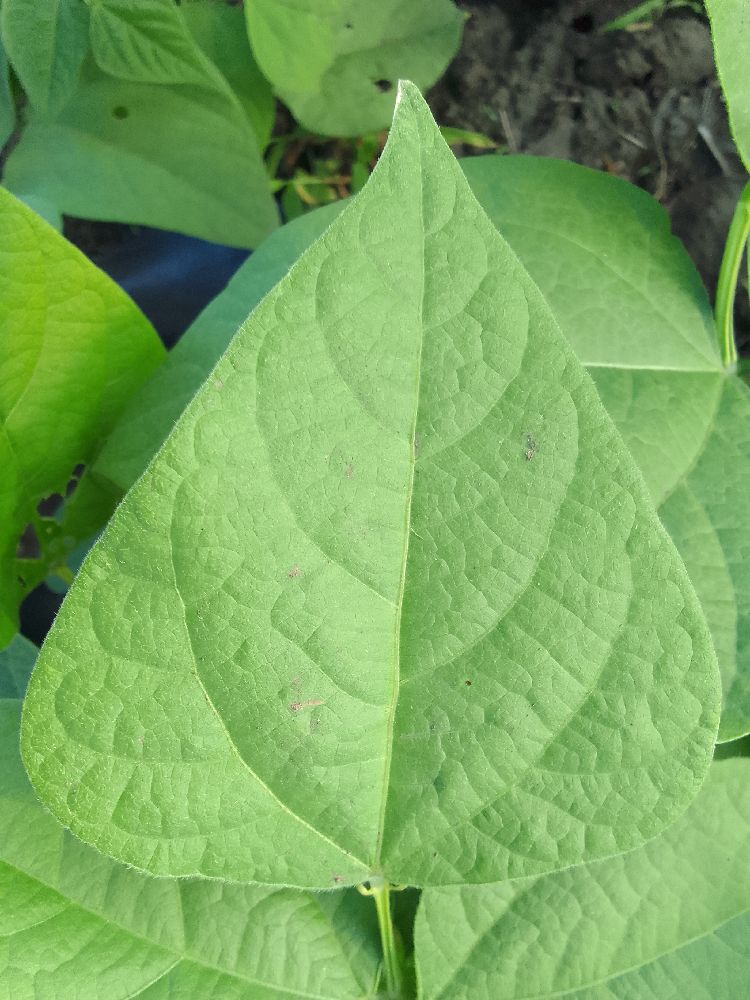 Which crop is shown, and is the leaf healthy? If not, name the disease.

common bean, healthy
